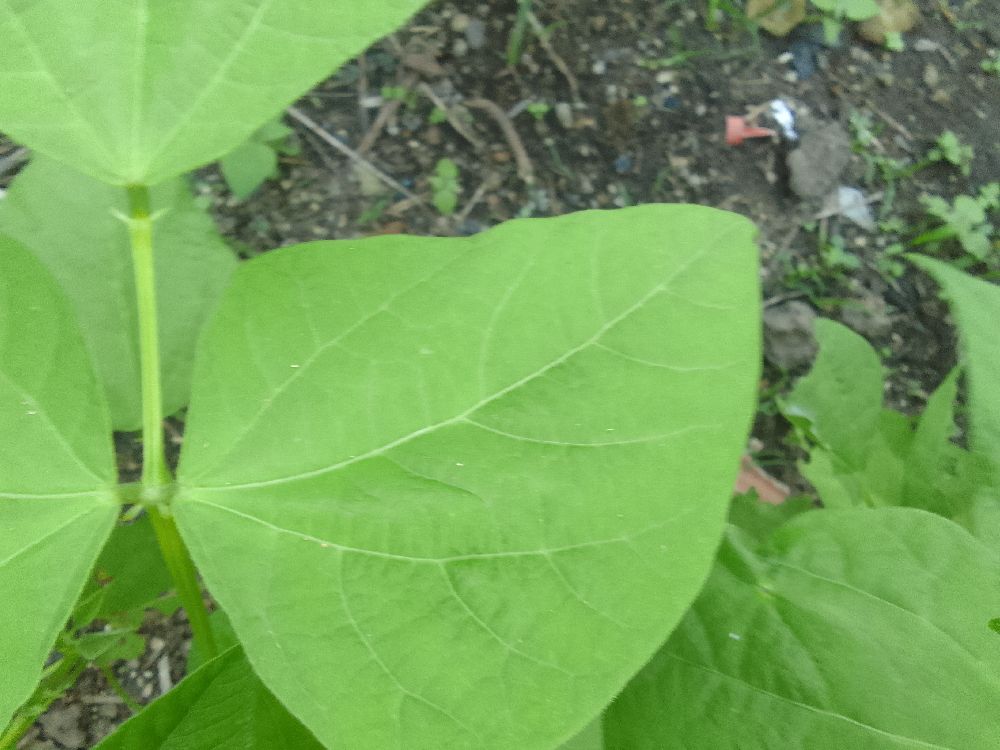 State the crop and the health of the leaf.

common bean, healthy
